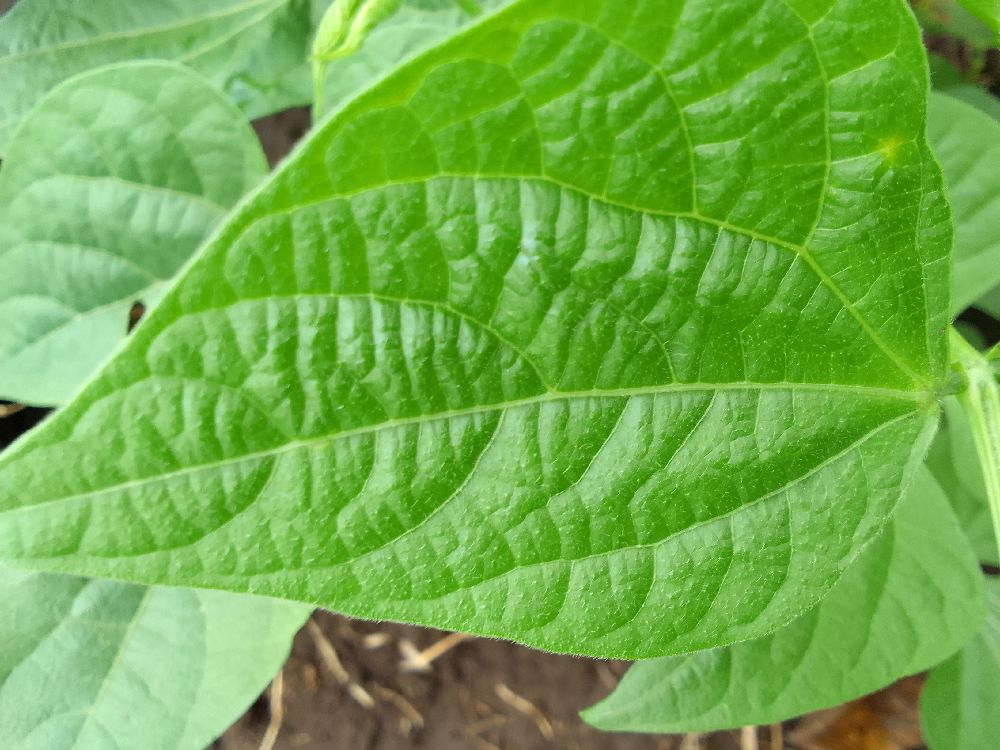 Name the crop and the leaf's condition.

common bean, healthy
